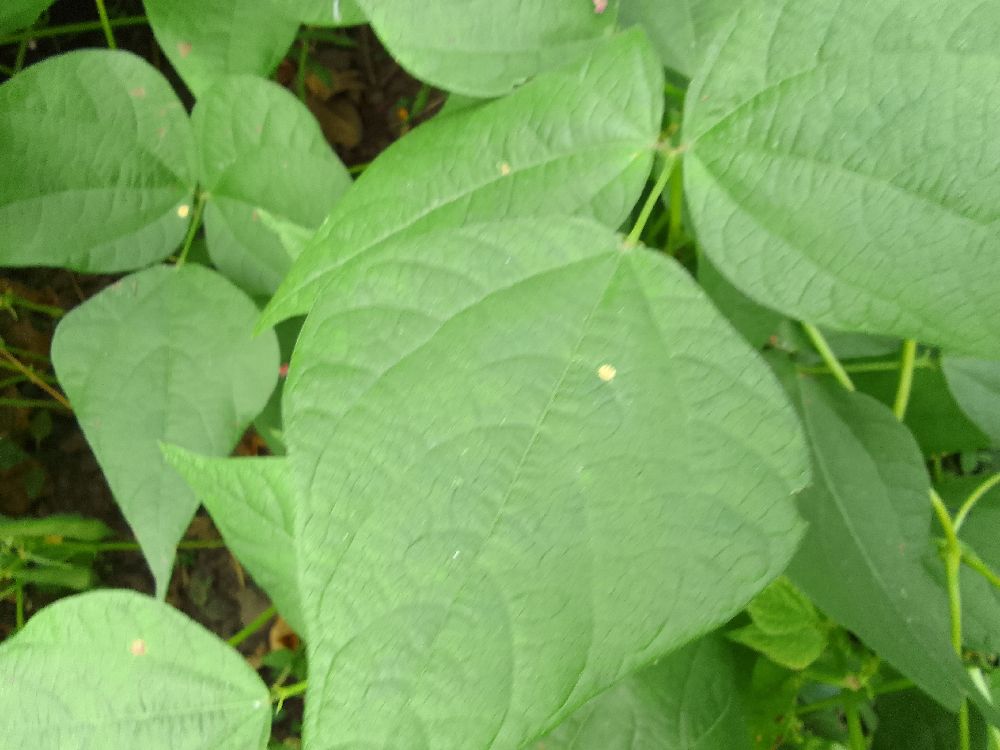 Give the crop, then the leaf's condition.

common bean, healthy
